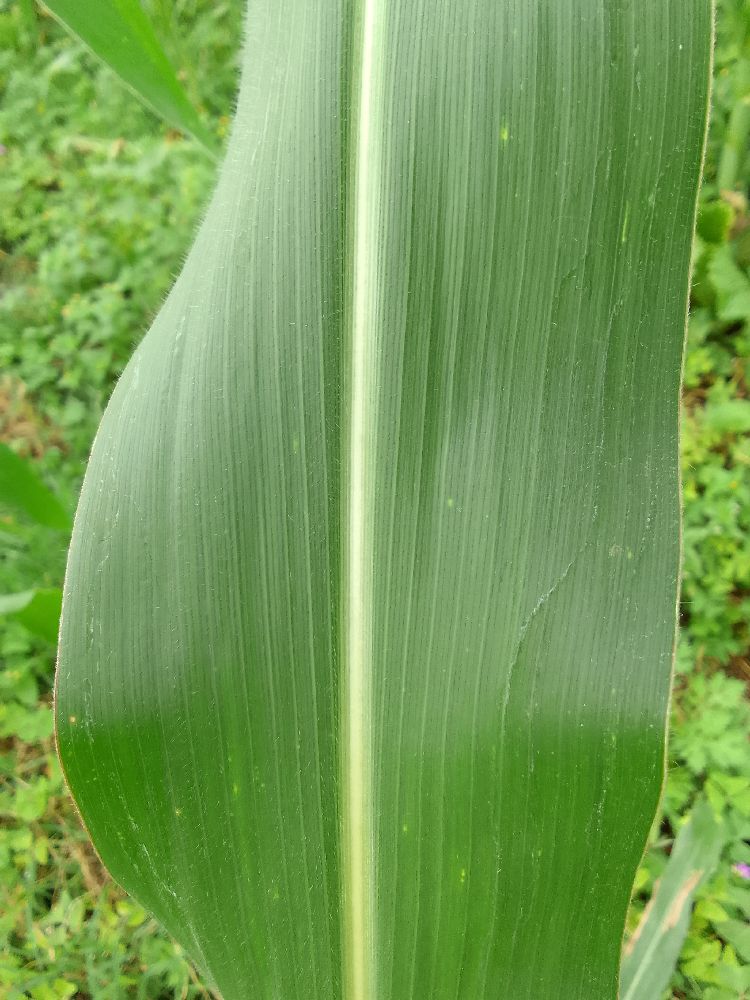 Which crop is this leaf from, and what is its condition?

maize, healthy
